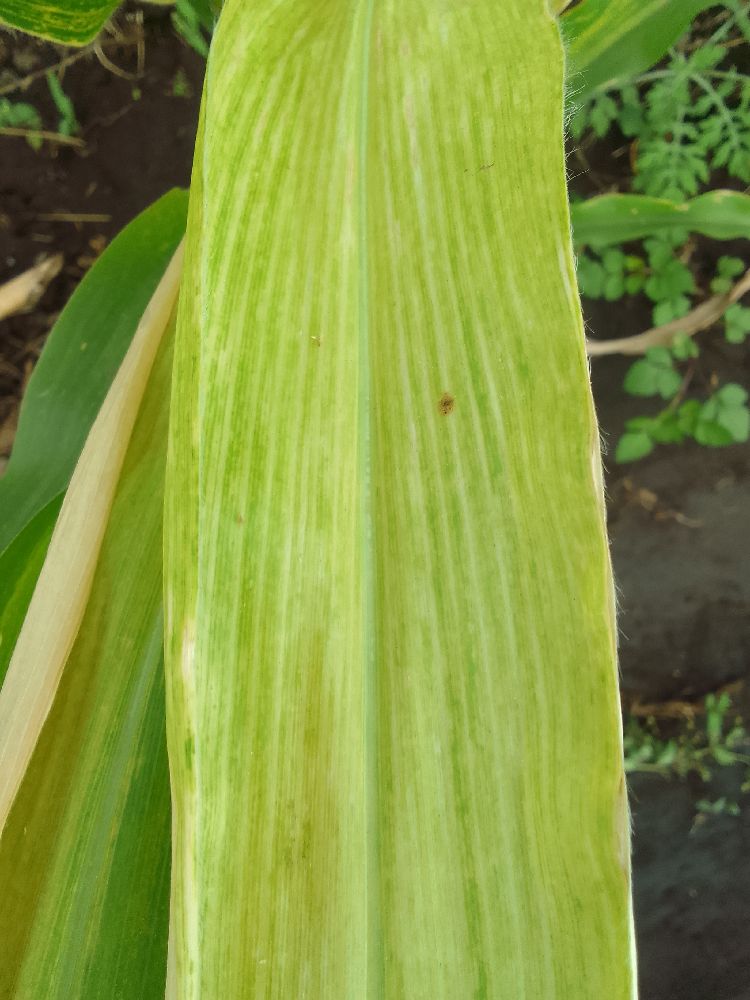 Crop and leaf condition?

maize, maize lethal necrosis
